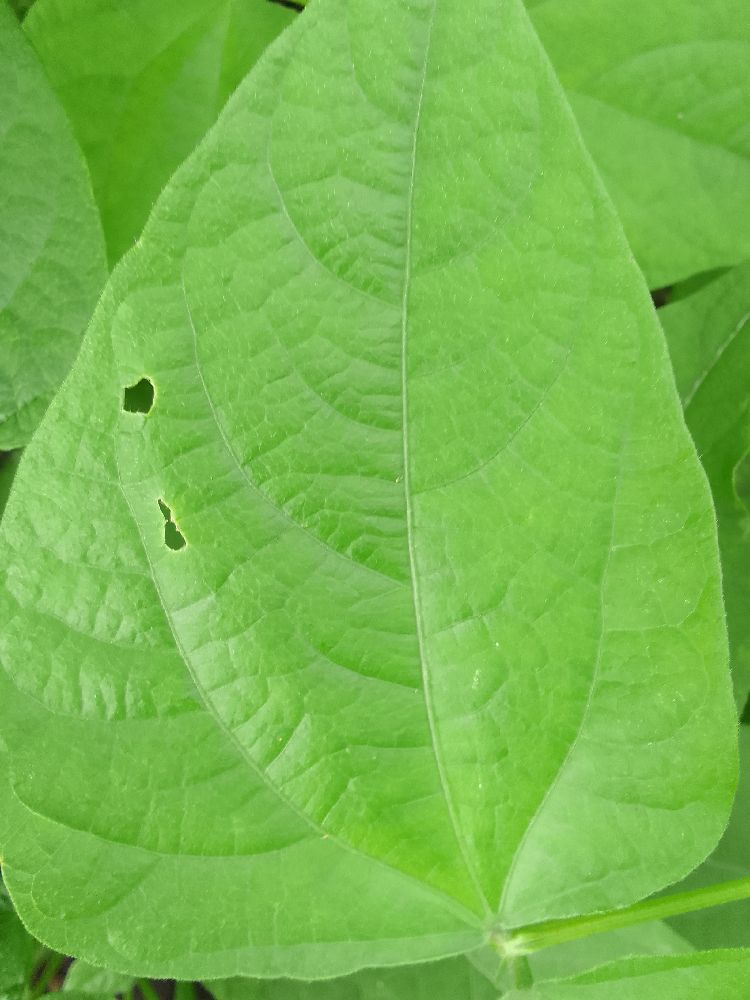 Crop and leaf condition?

common bean, healthy
